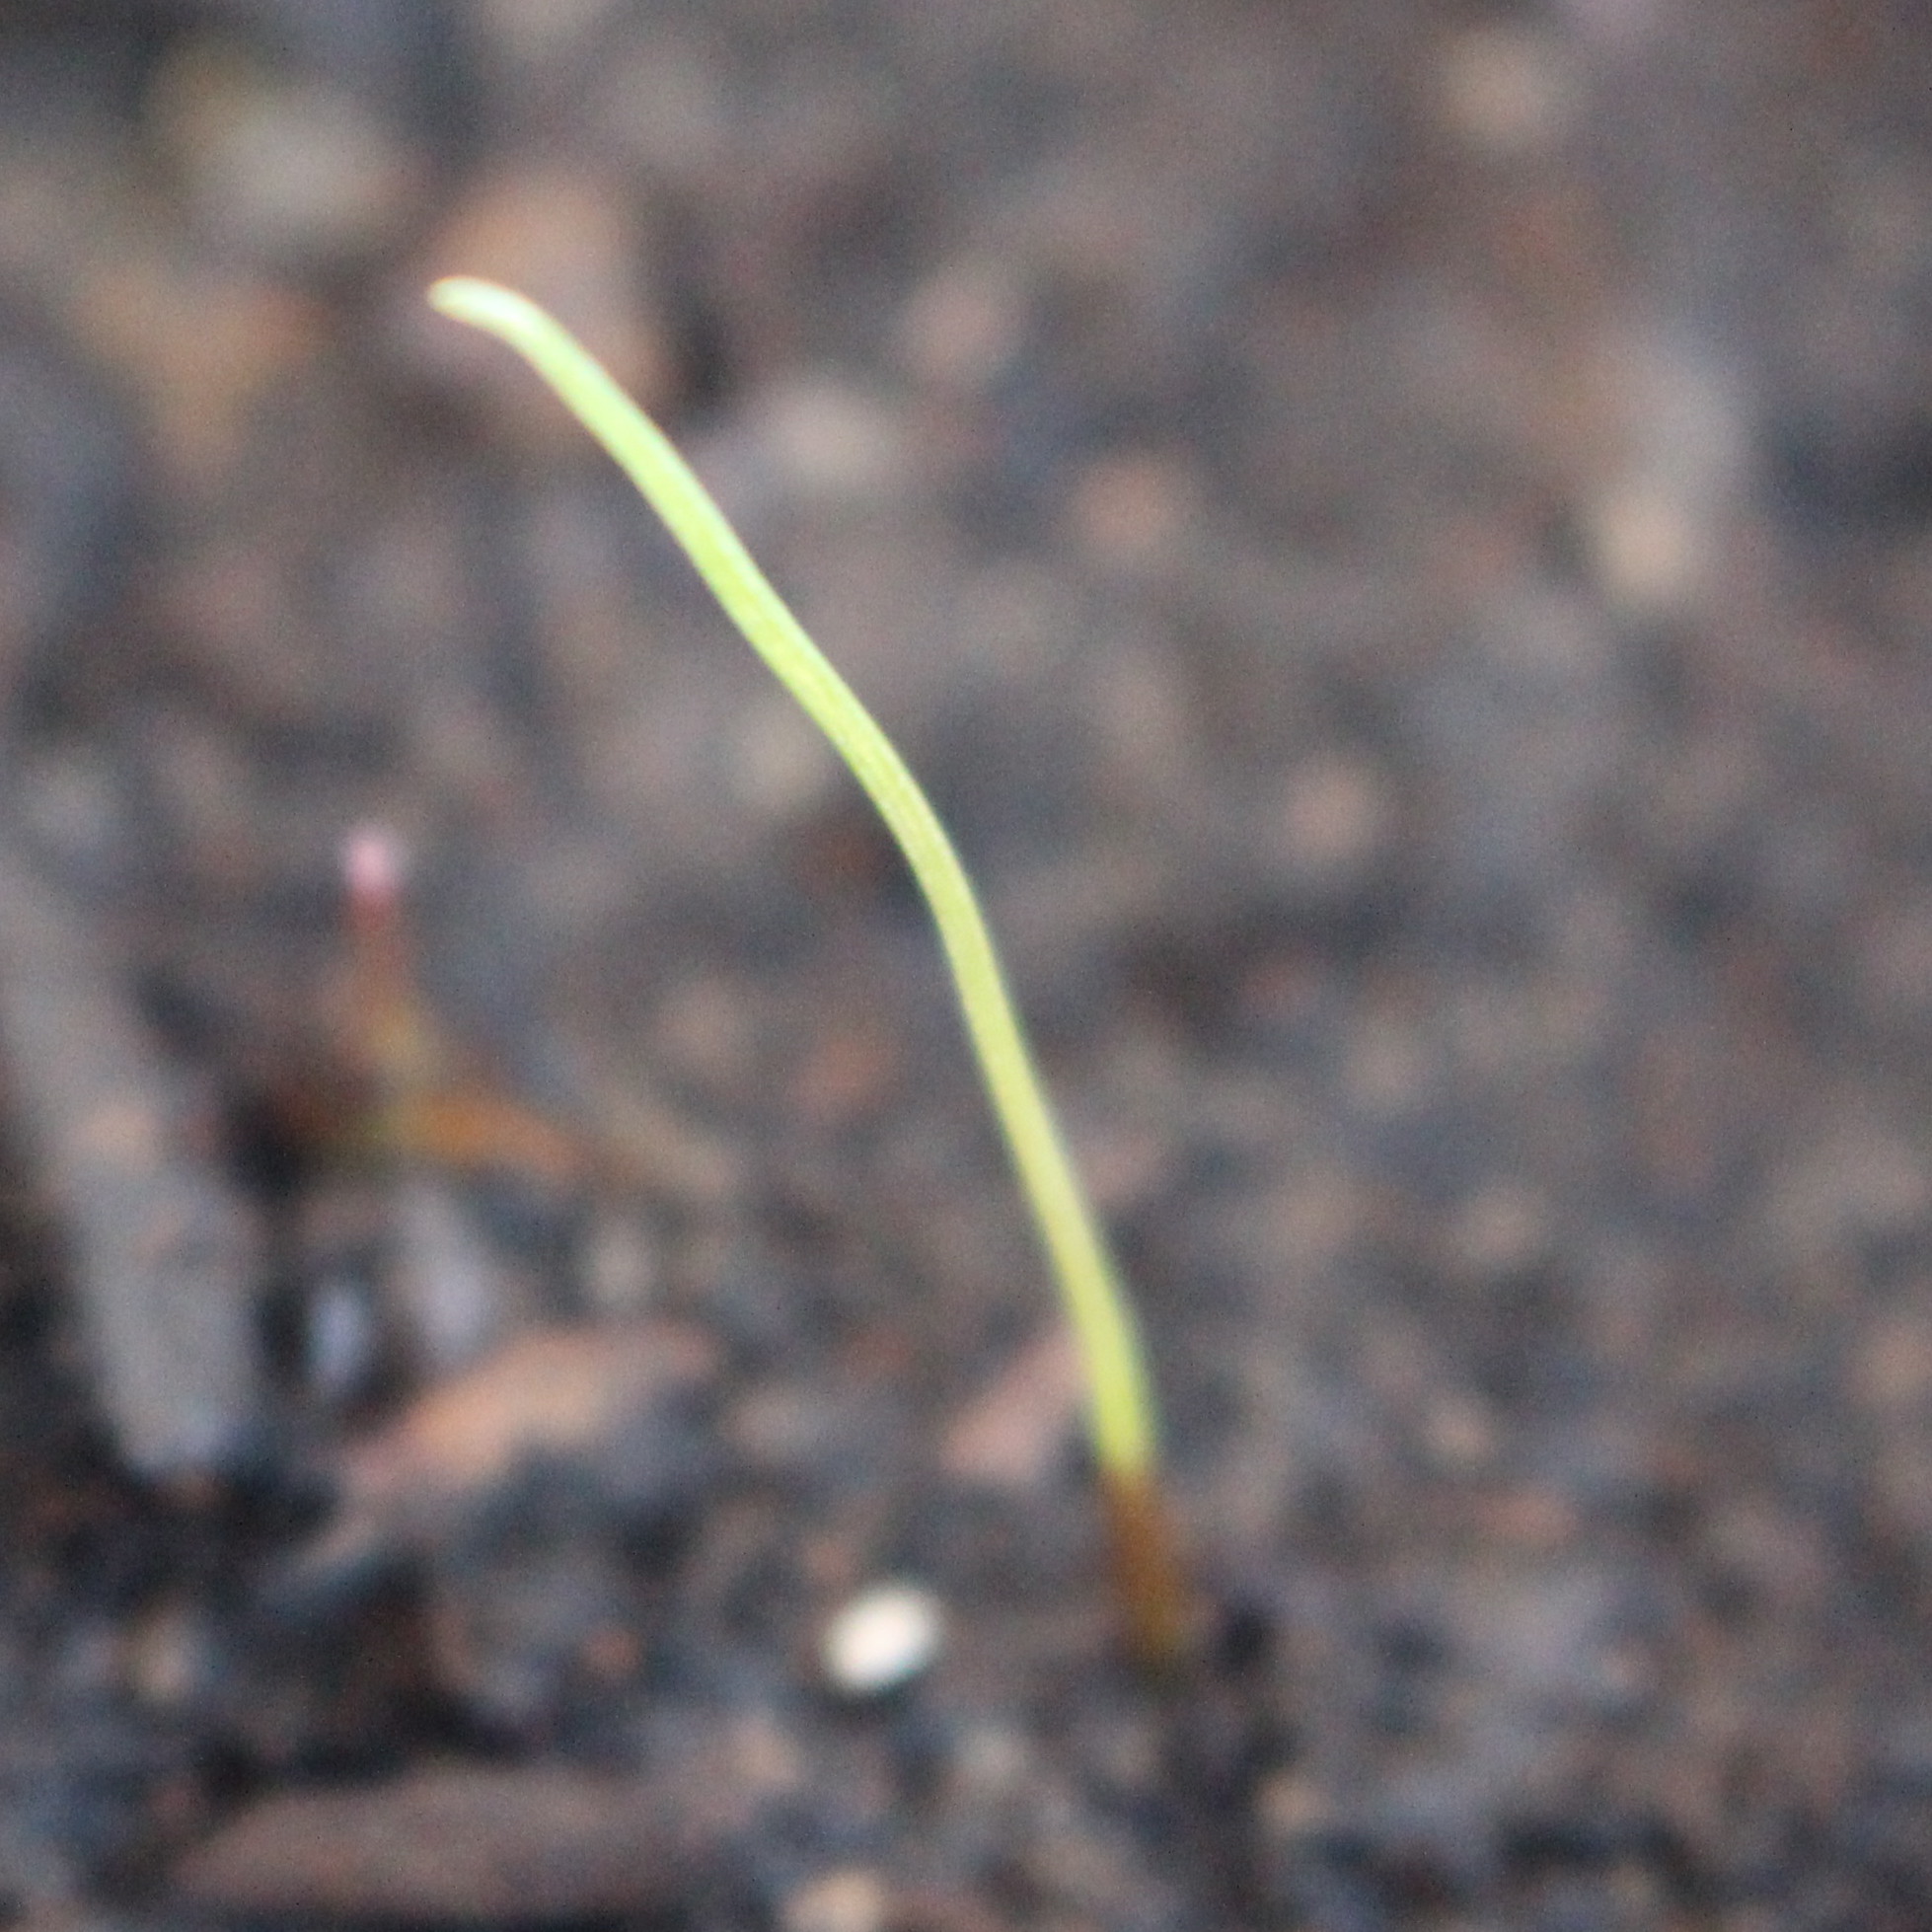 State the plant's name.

Lolium multiflorum
